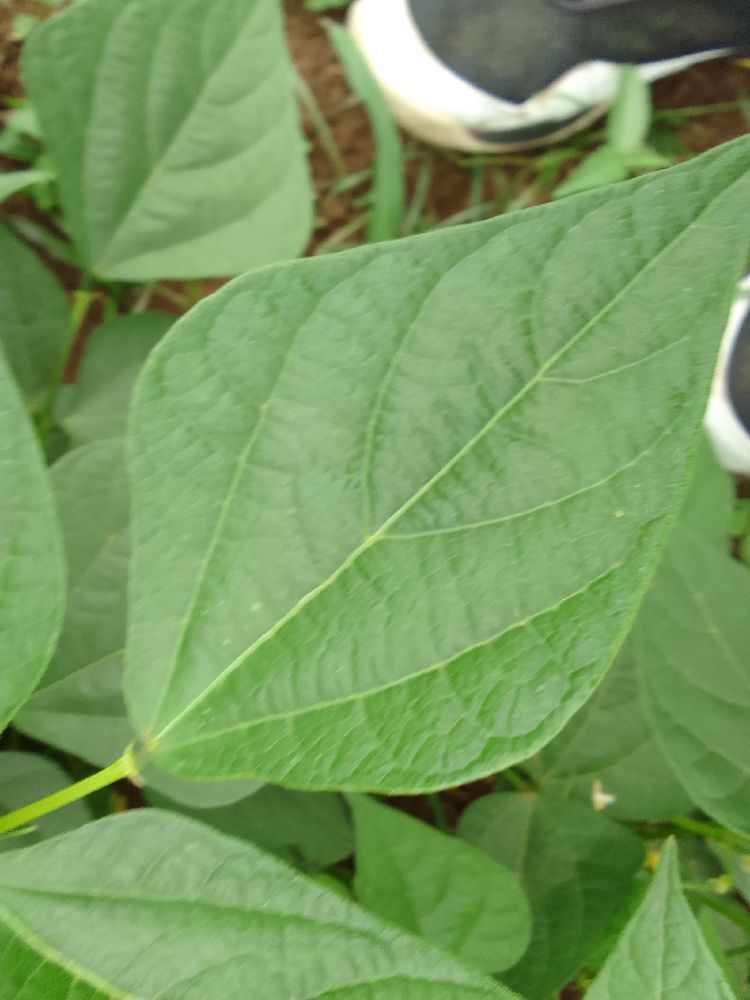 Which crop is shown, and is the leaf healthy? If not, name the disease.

common bean, healthy
